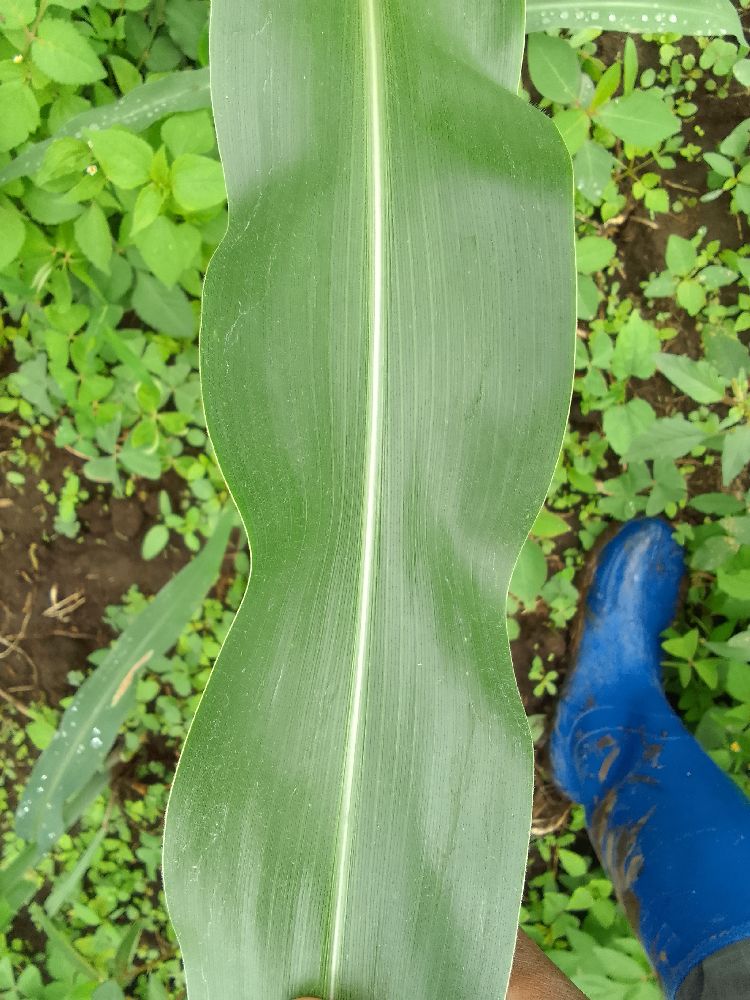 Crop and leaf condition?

maize, healthy
